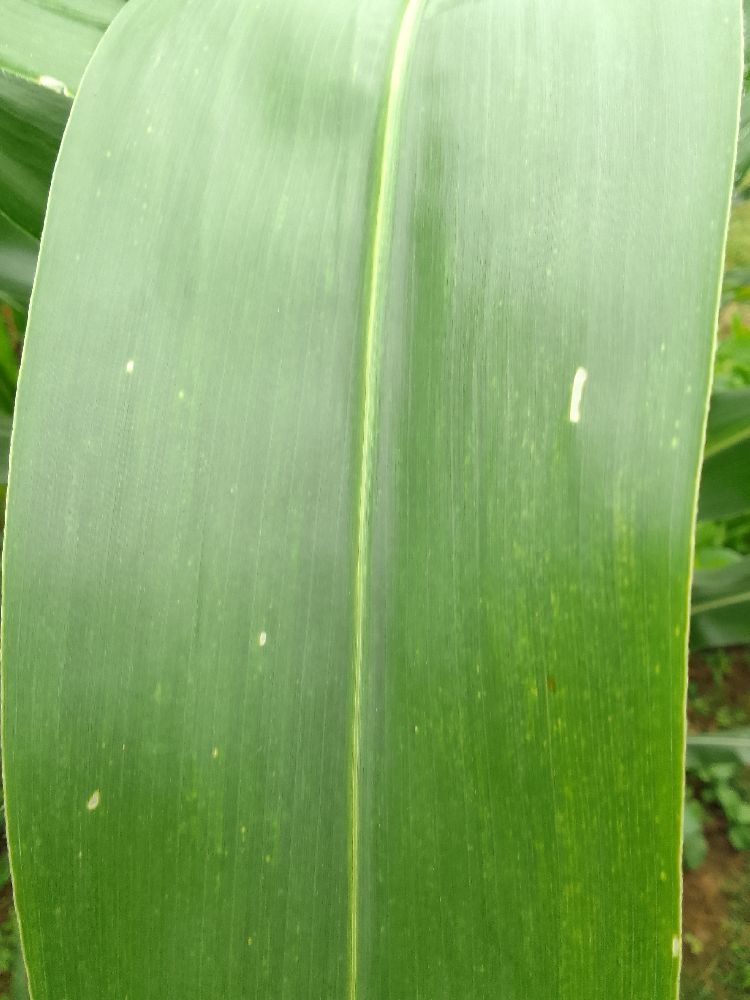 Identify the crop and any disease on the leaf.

maize, healthy
